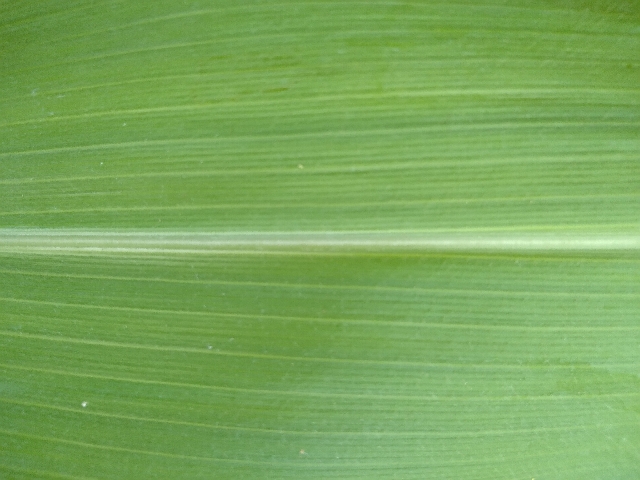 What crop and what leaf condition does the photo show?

maize, healthy
